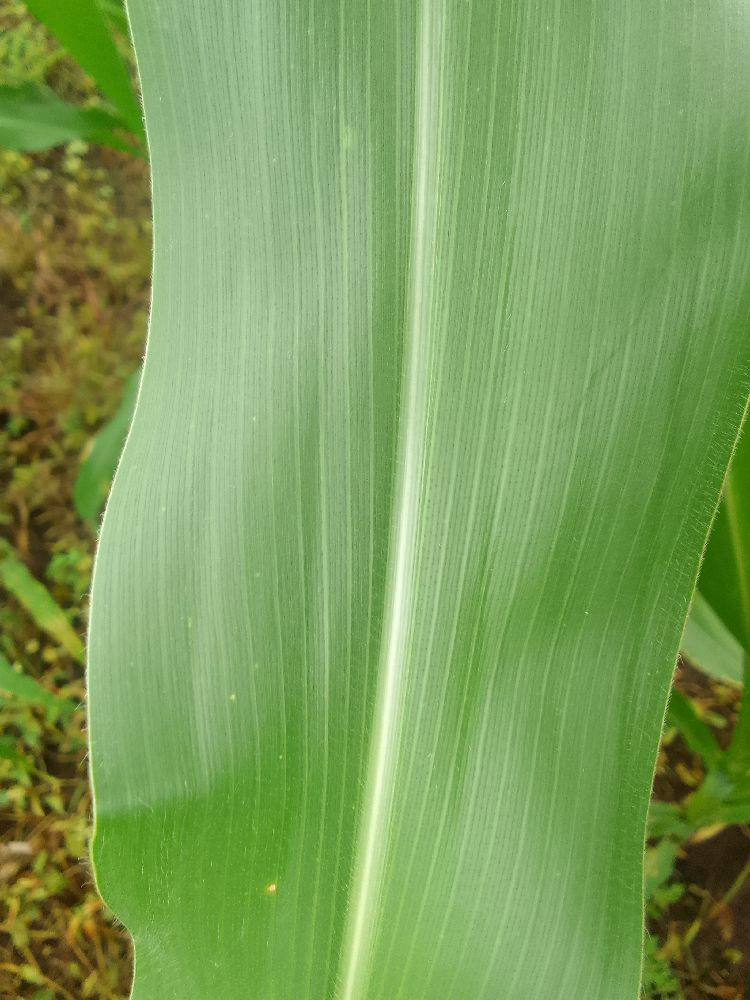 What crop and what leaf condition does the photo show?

maize, healthy
